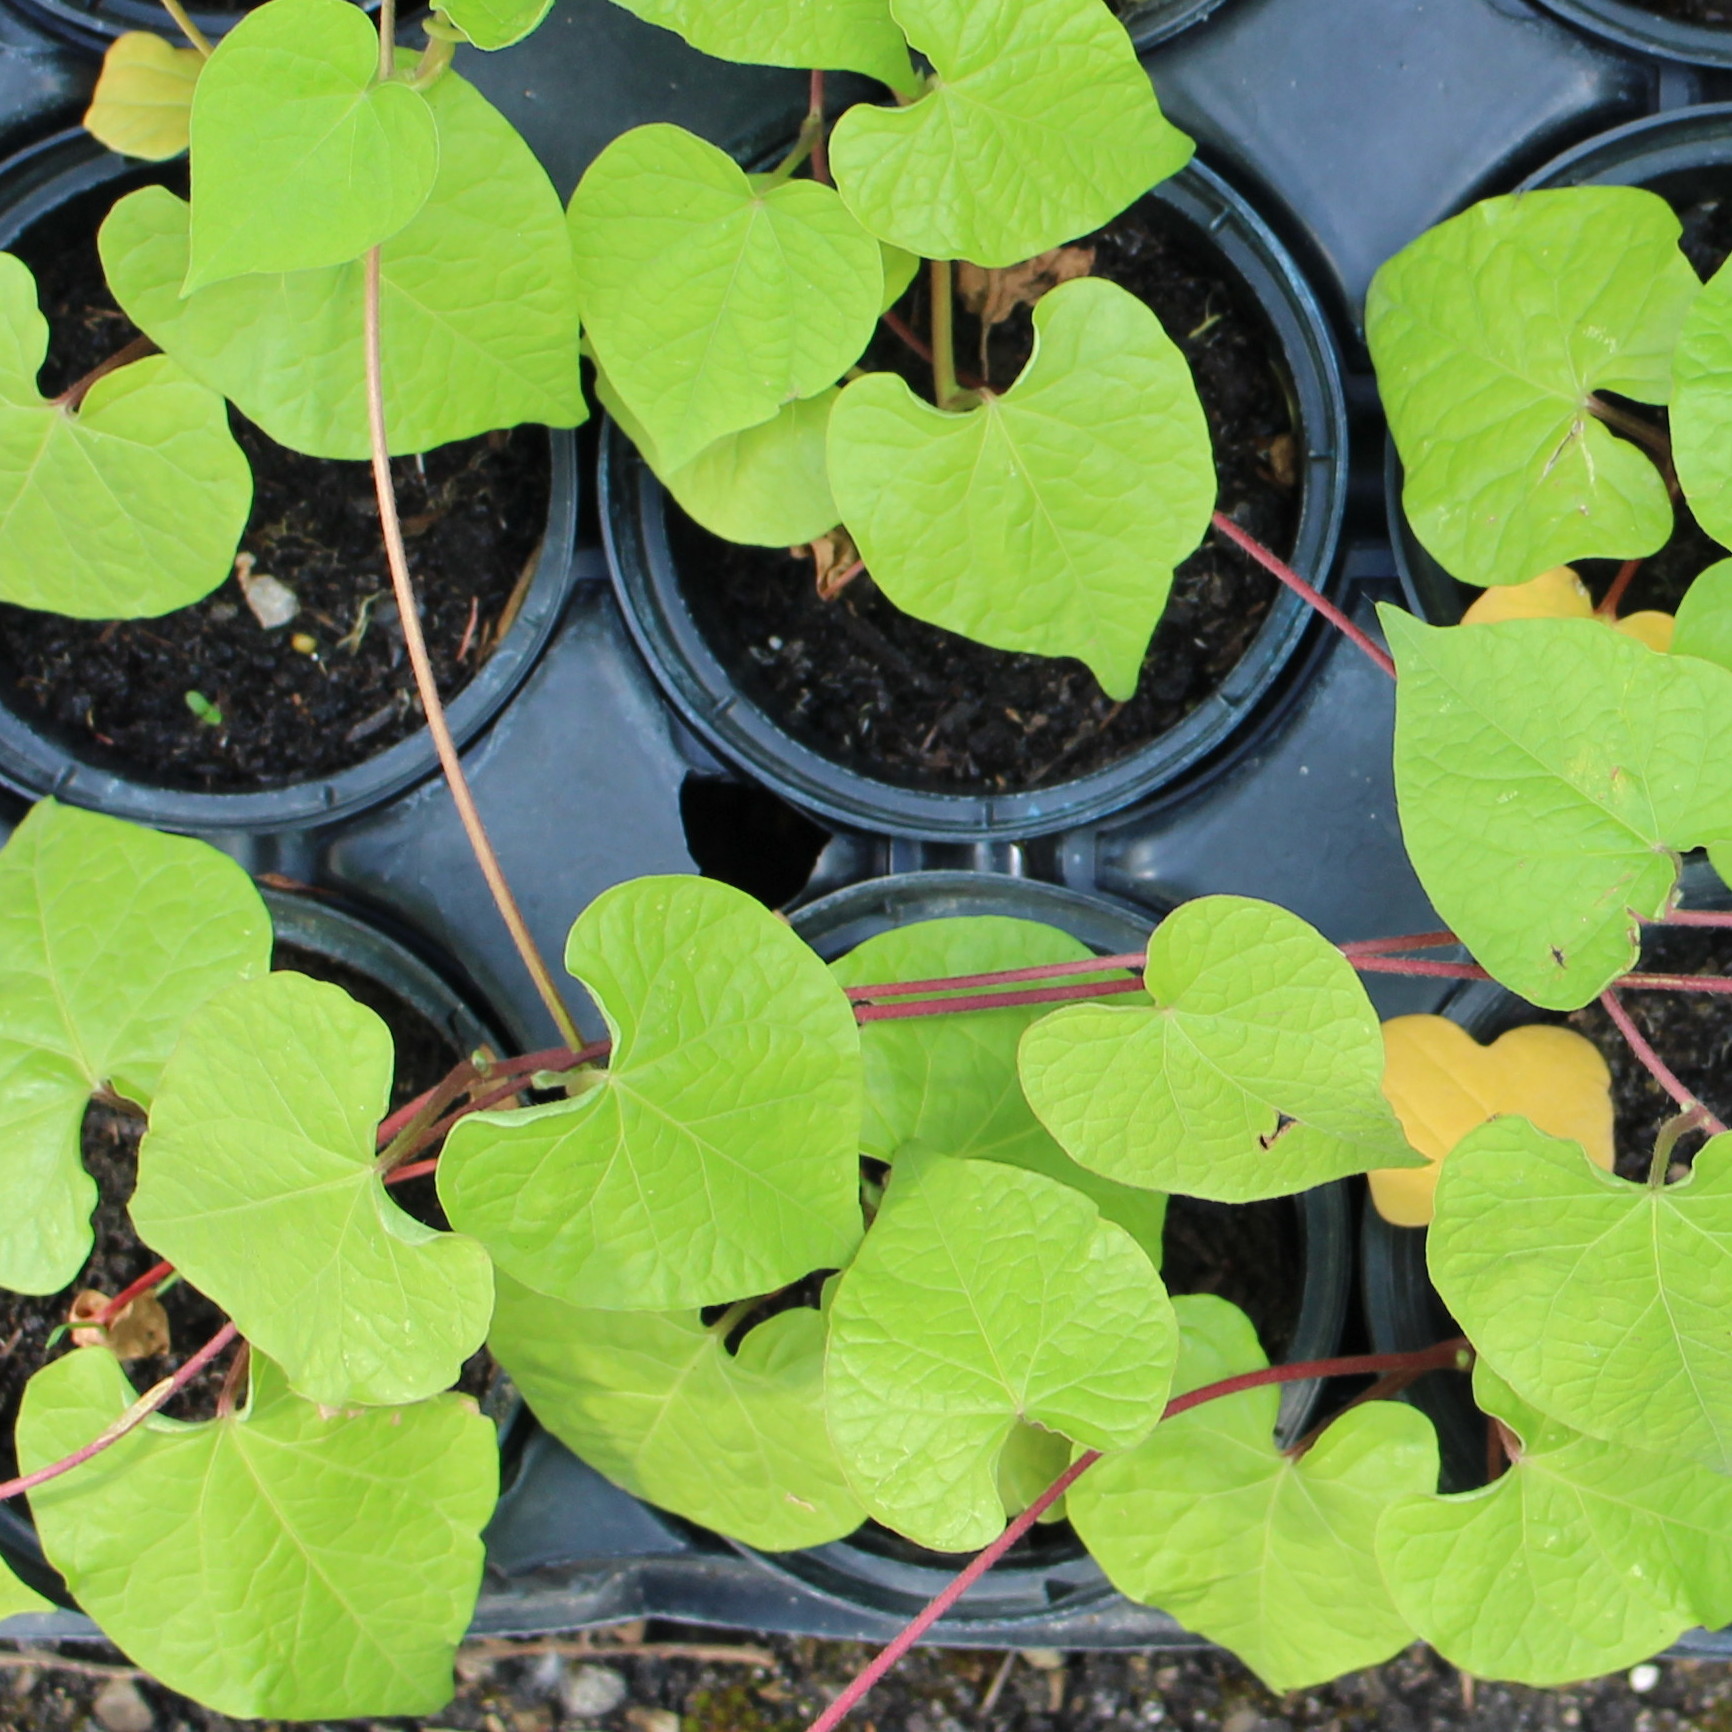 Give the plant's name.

Convolvulus arvensis
